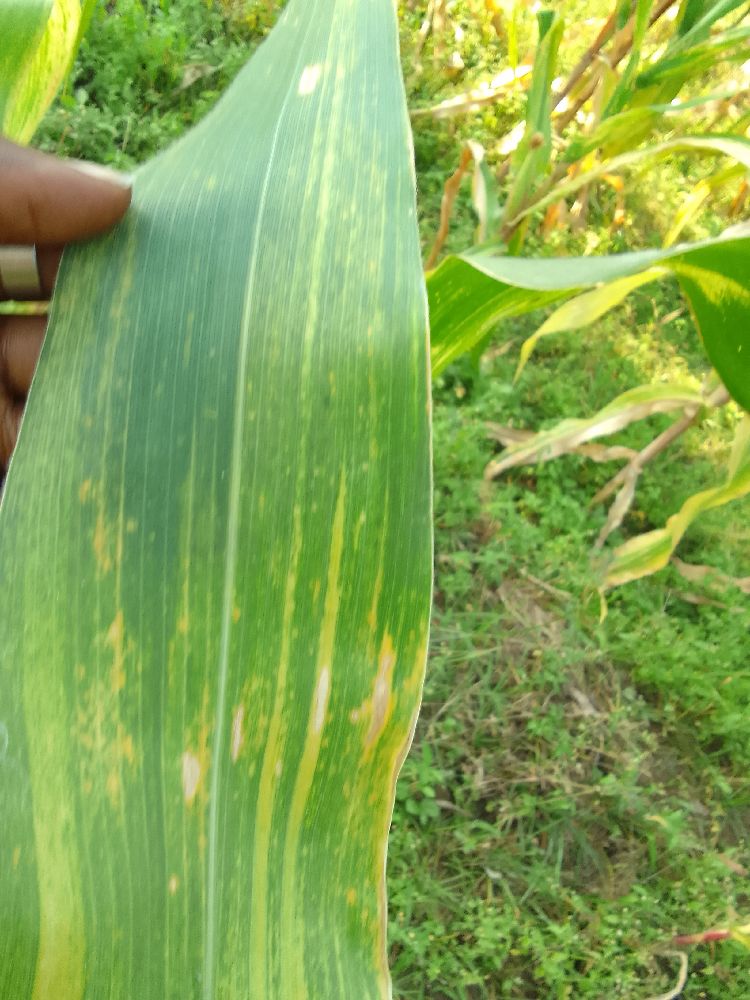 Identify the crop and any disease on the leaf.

maize, maize lethal necrosis
